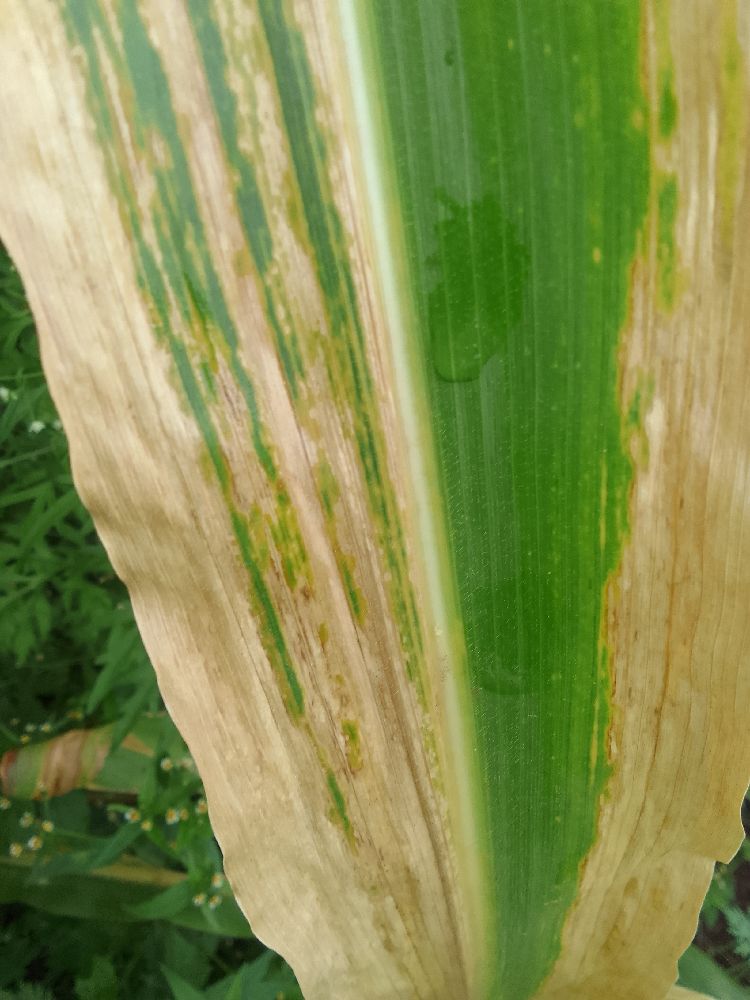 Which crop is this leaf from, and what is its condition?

maize, maize lethal necrosis
